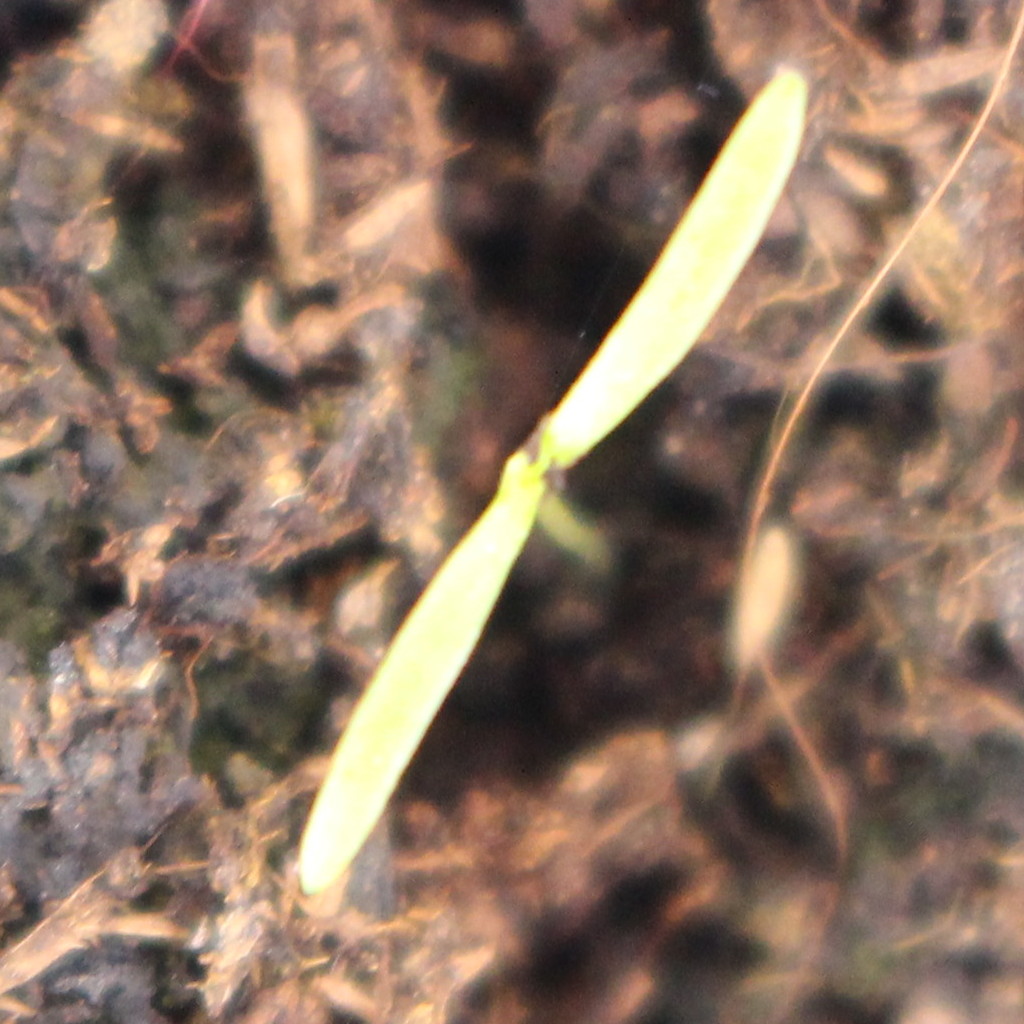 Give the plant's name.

Papaver rhoeas
